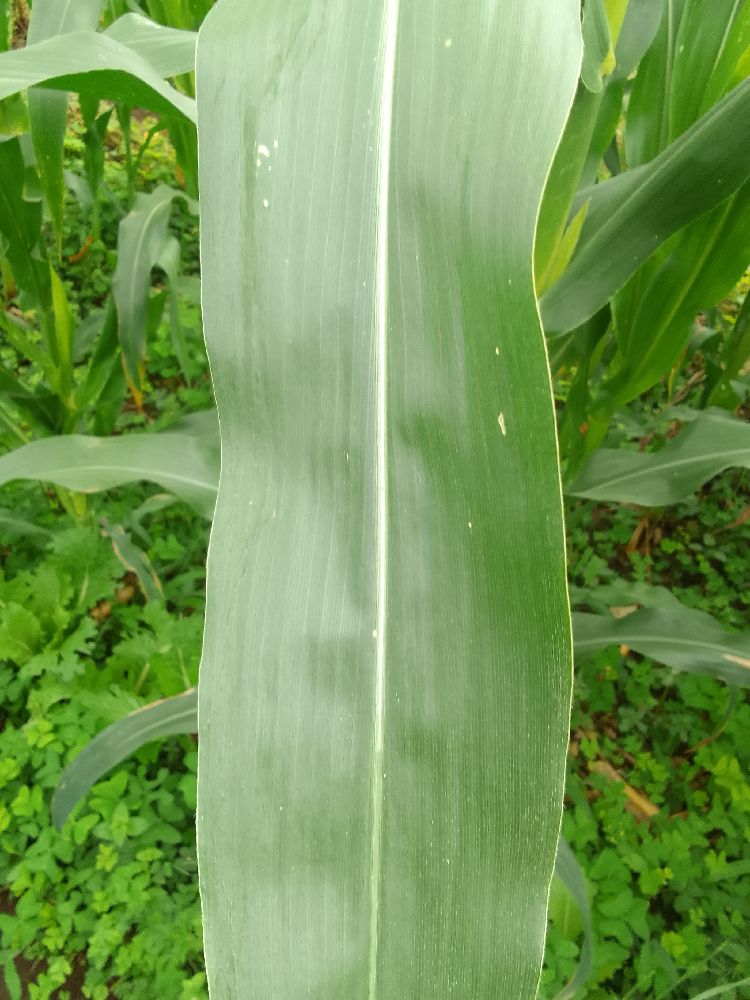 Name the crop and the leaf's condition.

maize, healthy
